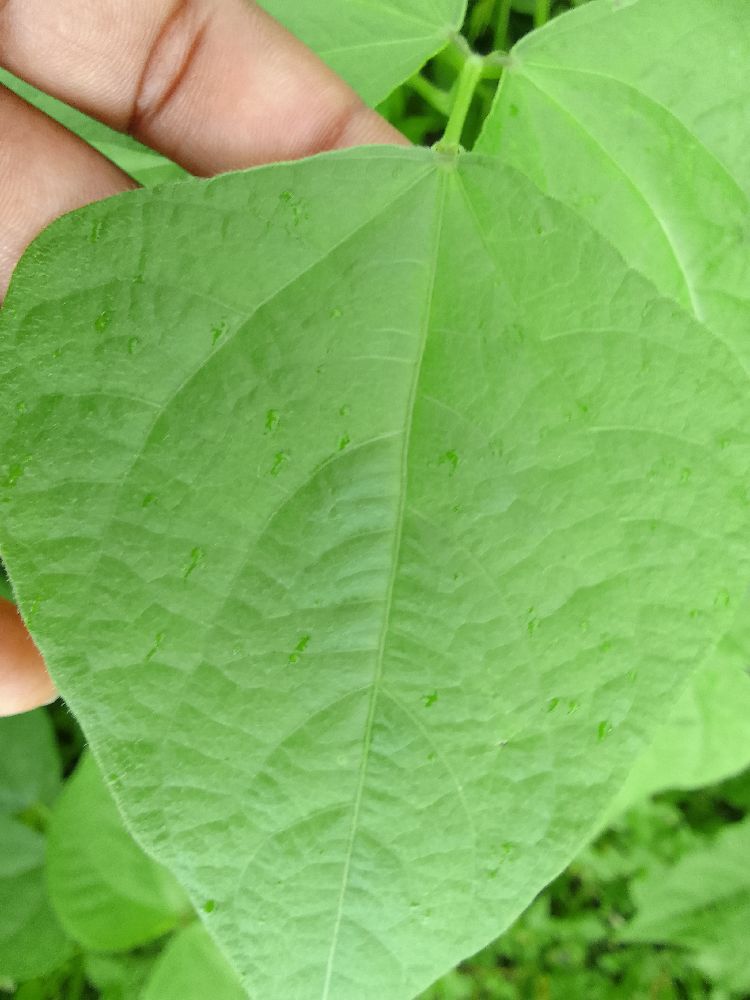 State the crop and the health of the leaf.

common bean, healthy
